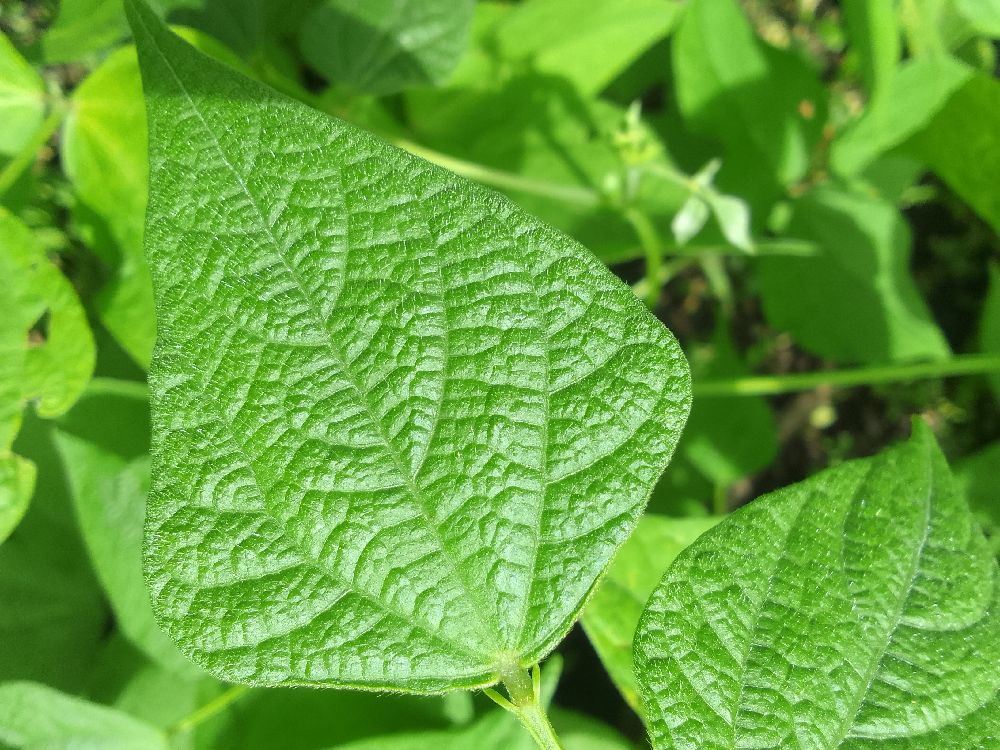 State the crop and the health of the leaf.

common bean, healthy
